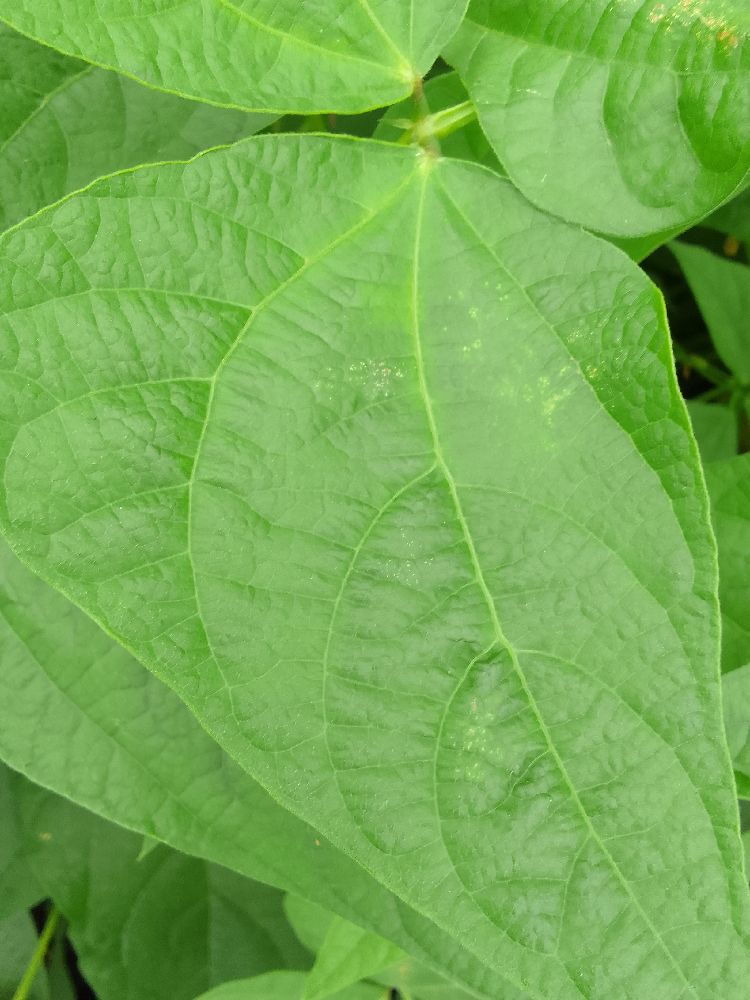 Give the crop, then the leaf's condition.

common bean, healthy
